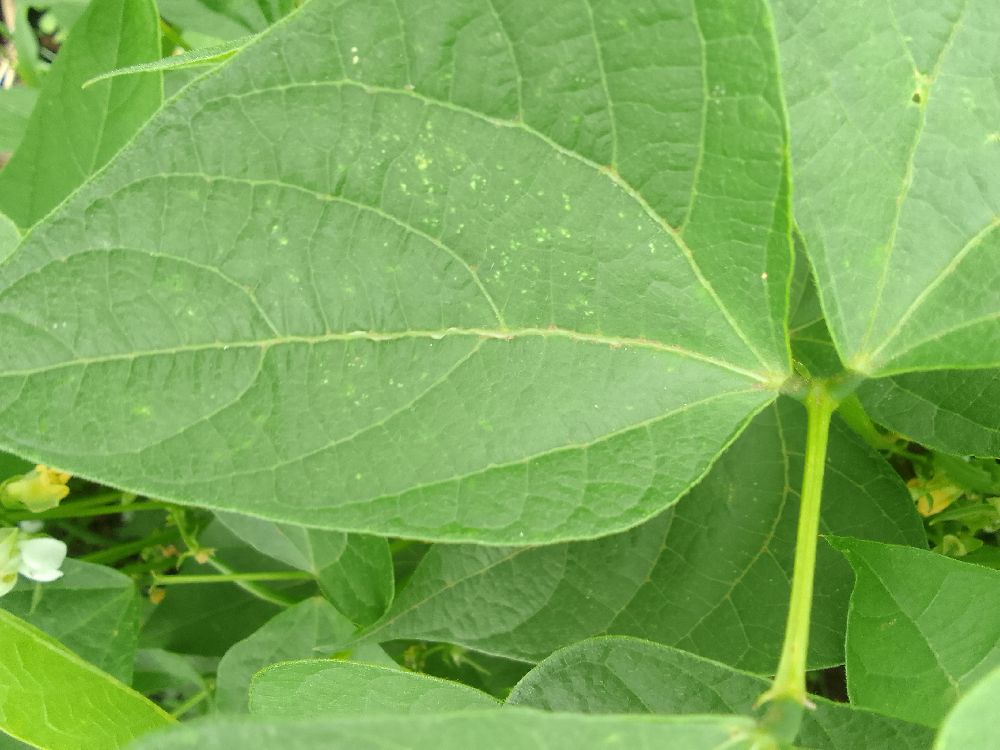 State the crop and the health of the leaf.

common bean, healthy
